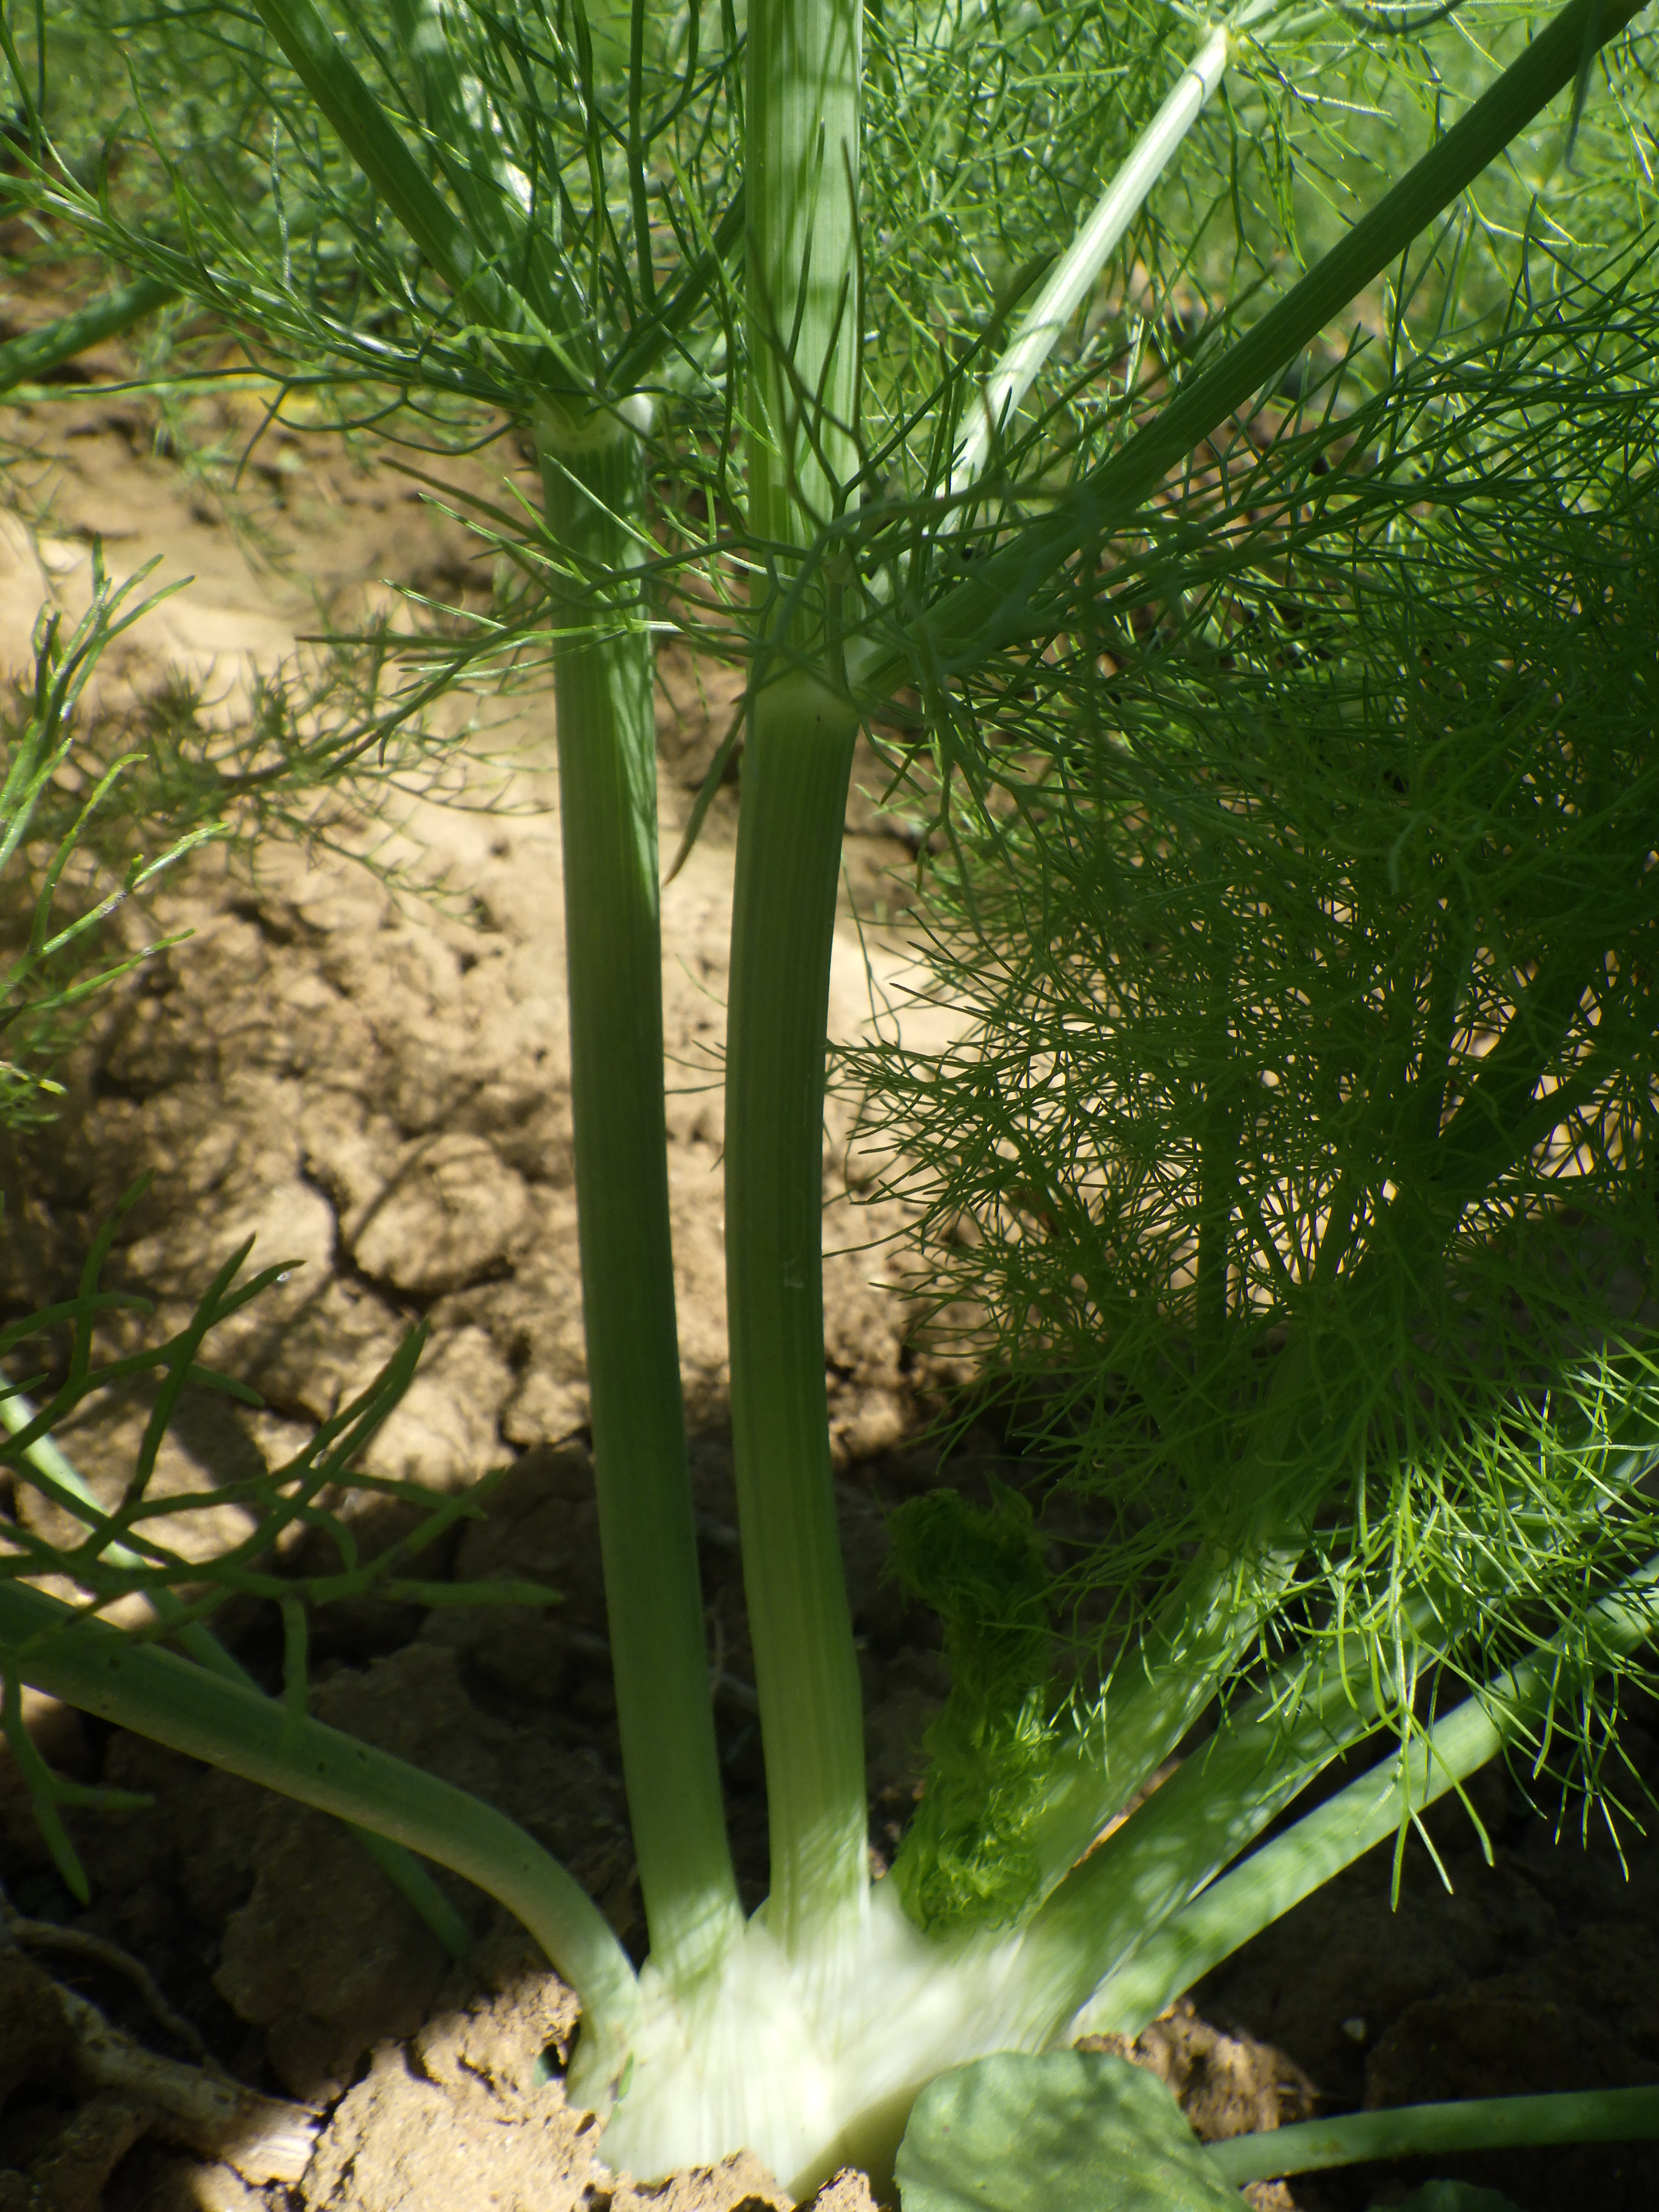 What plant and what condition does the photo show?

fennel, leaf blight
